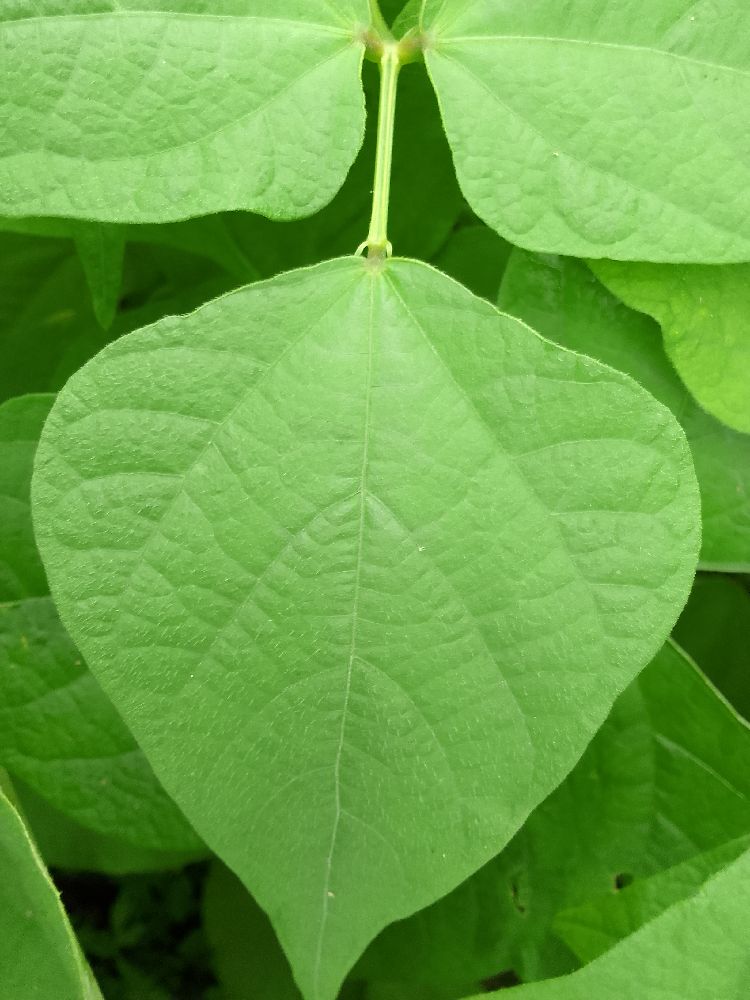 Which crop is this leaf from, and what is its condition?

common bean, healthy
